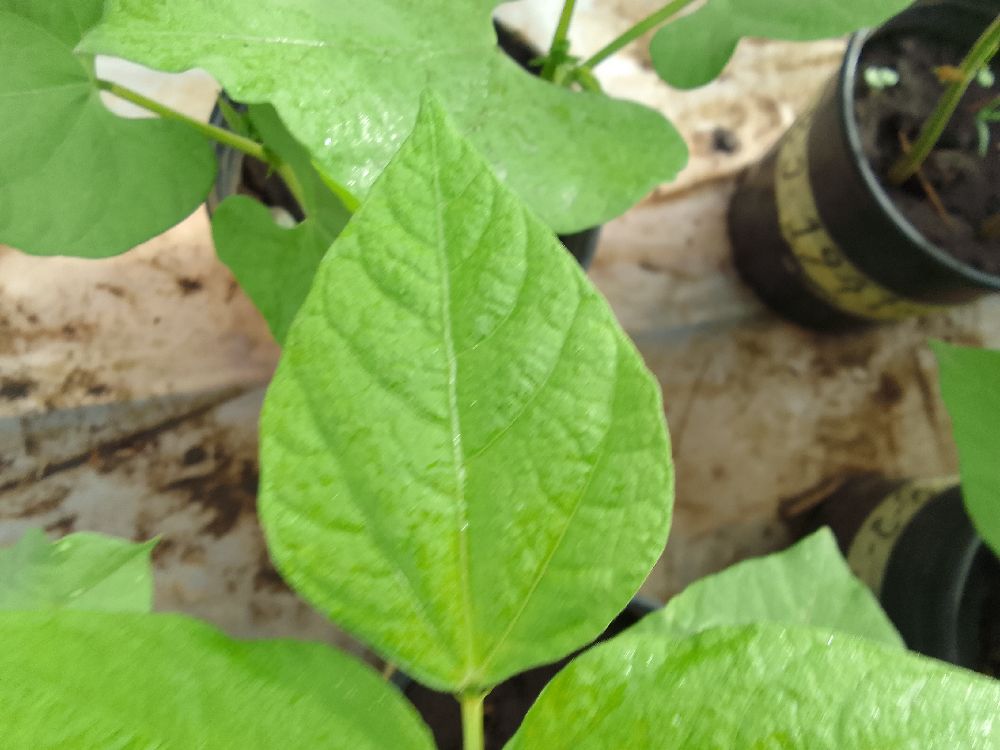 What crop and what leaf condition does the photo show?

common bean, healthy
